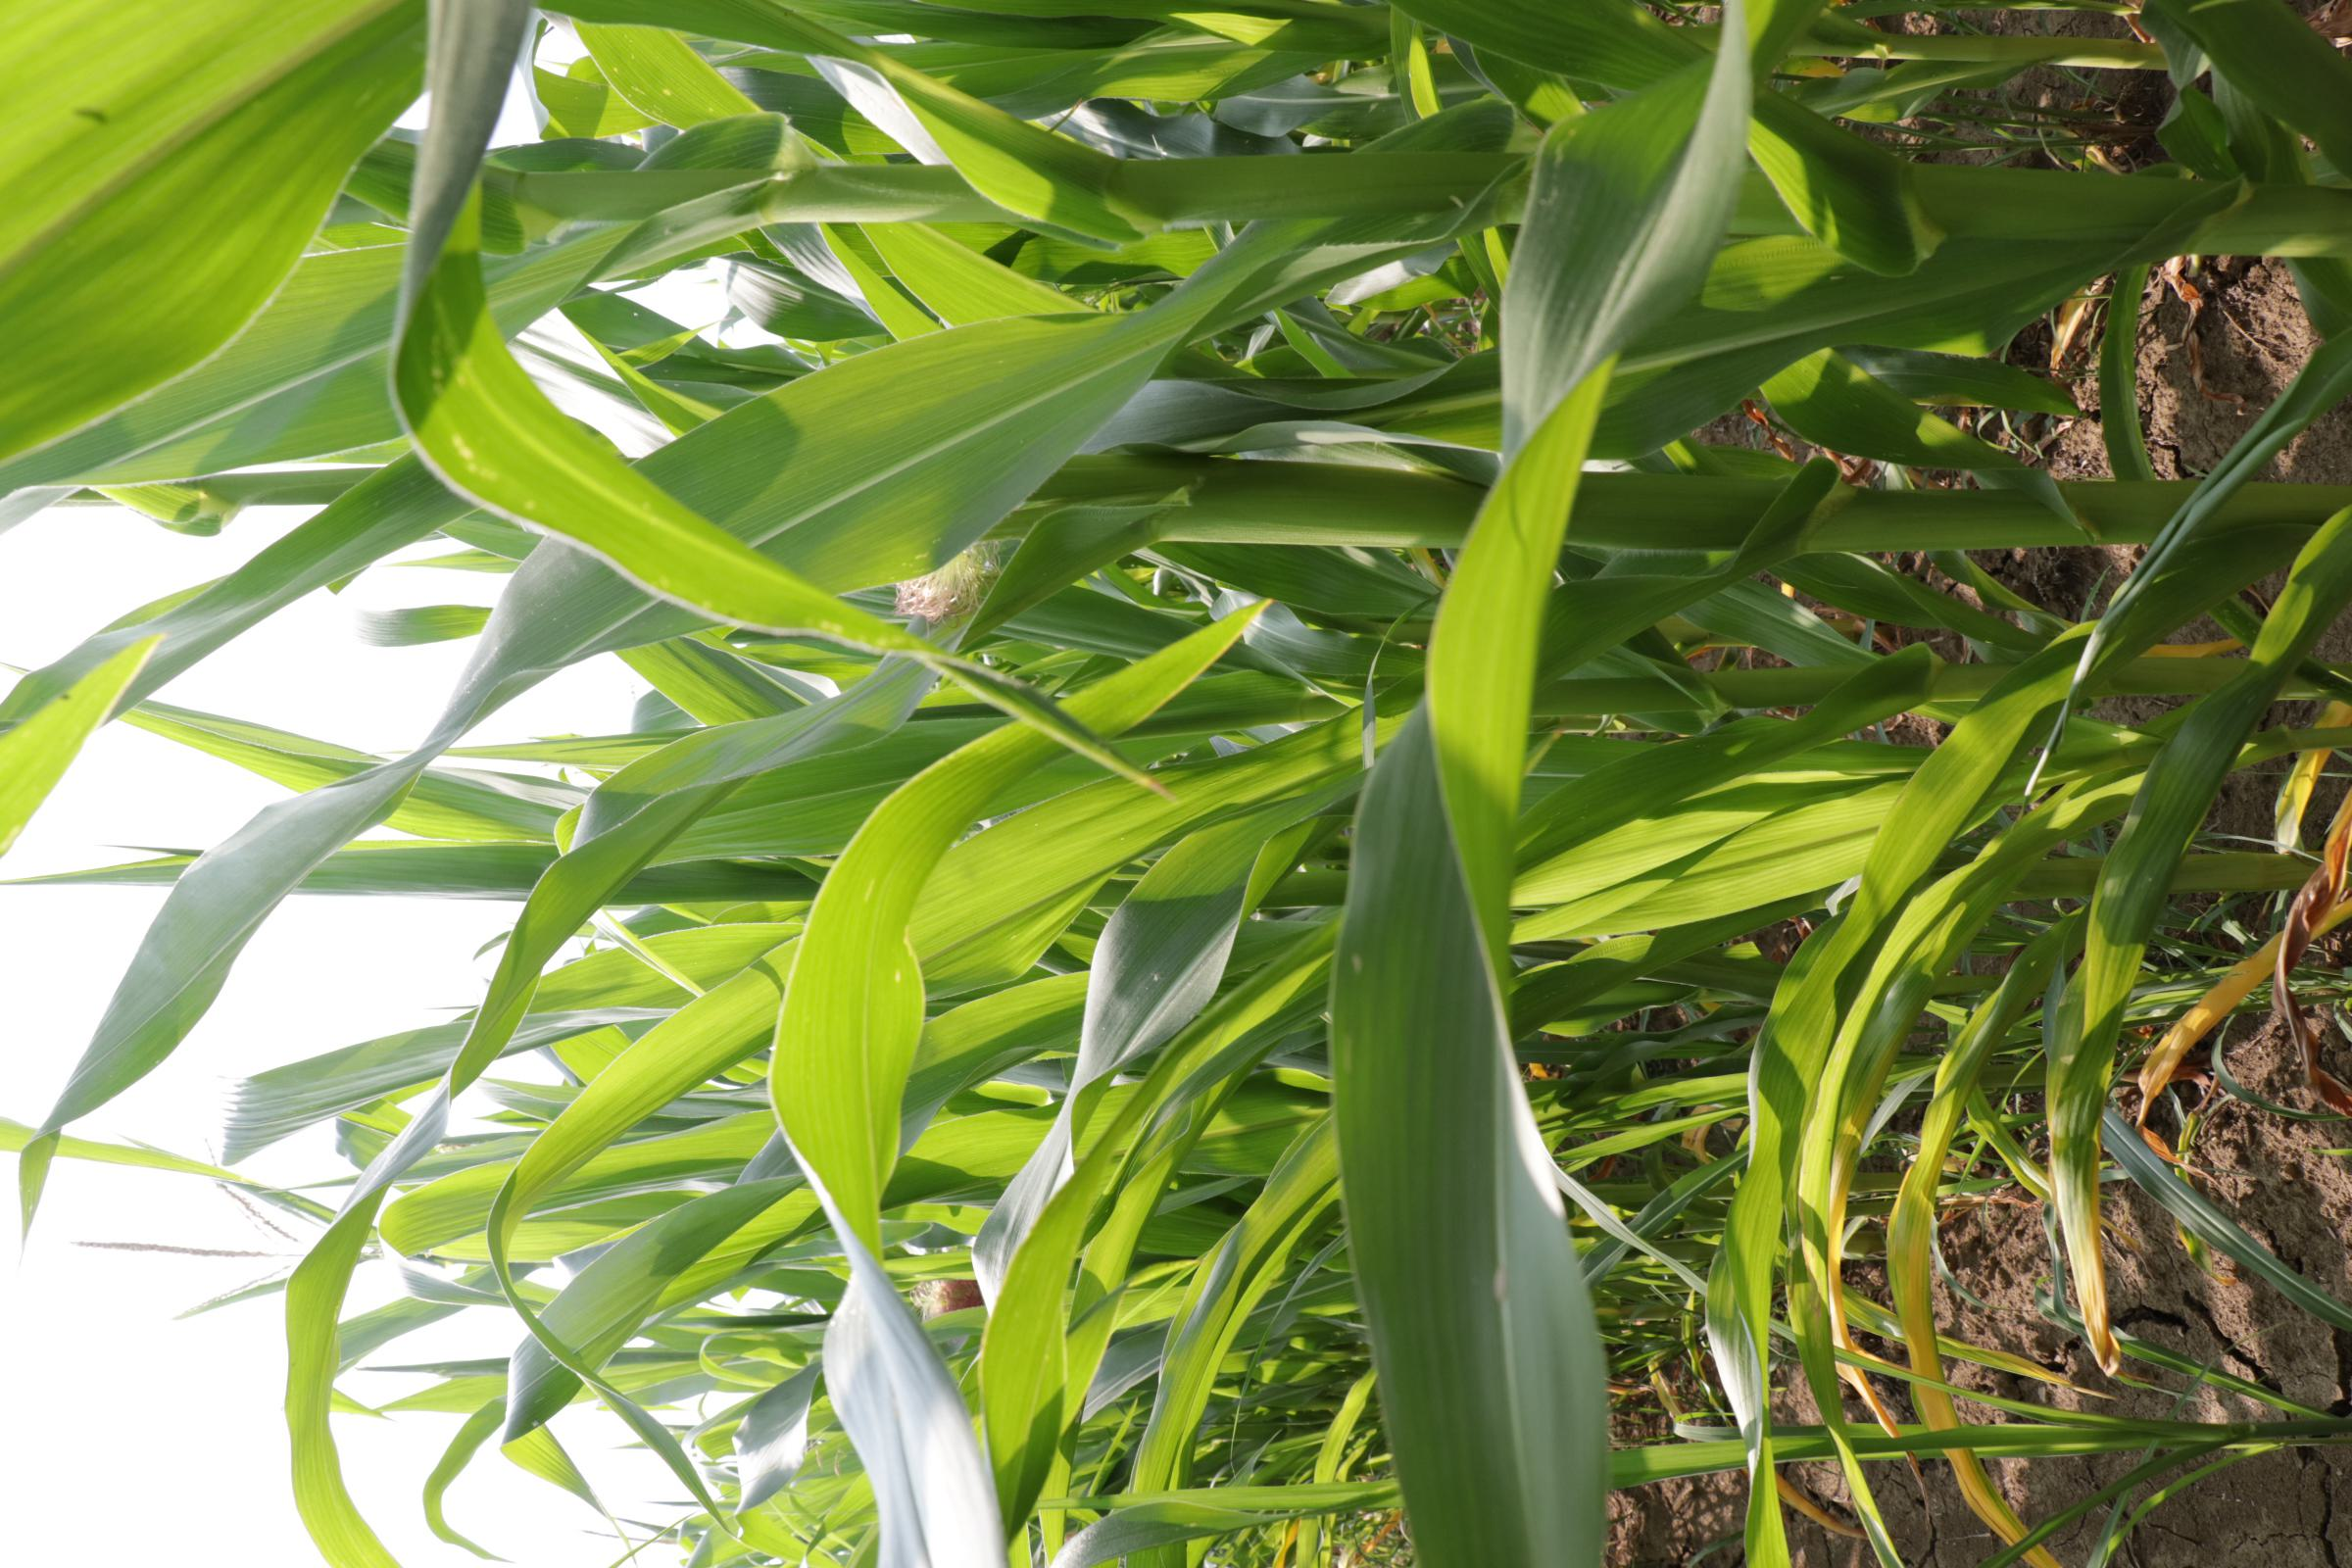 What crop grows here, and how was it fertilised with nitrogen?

maize, reduced nitrogen fertilisation
